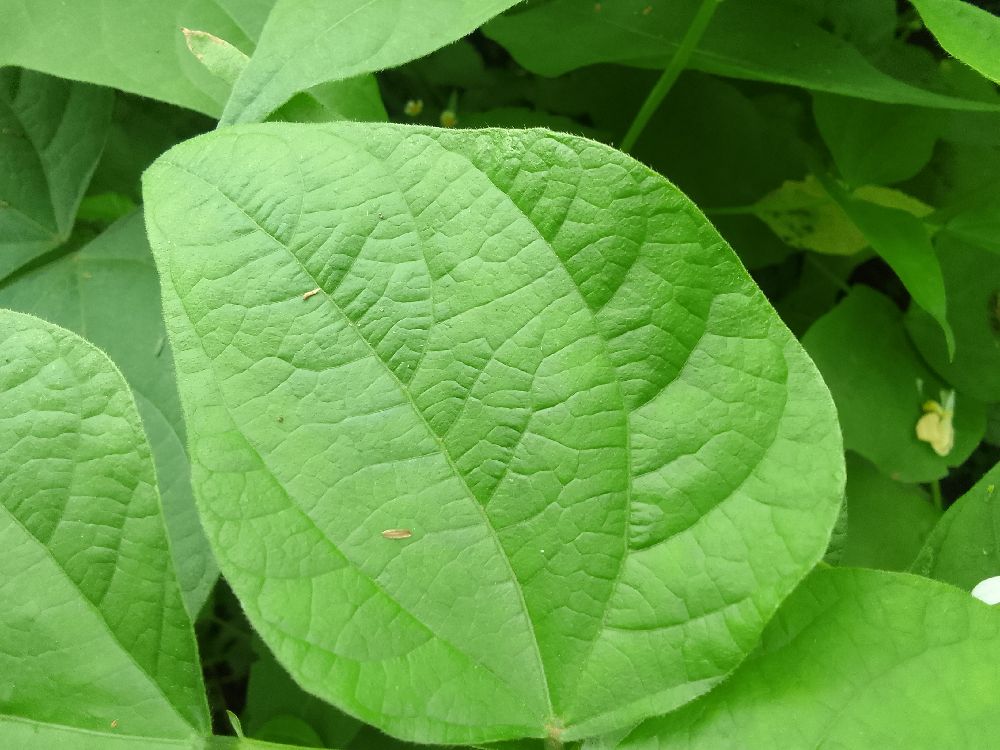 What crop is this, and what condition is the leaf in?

common bean, healthy
